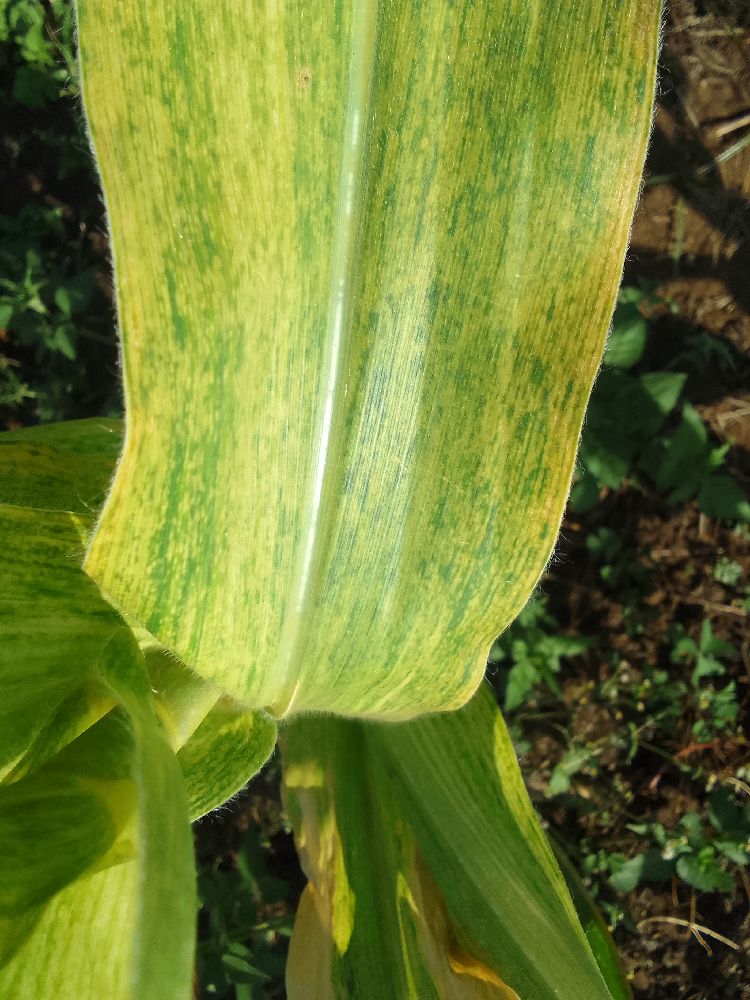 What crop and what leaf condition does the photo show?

maize, maize lethal necrosis
